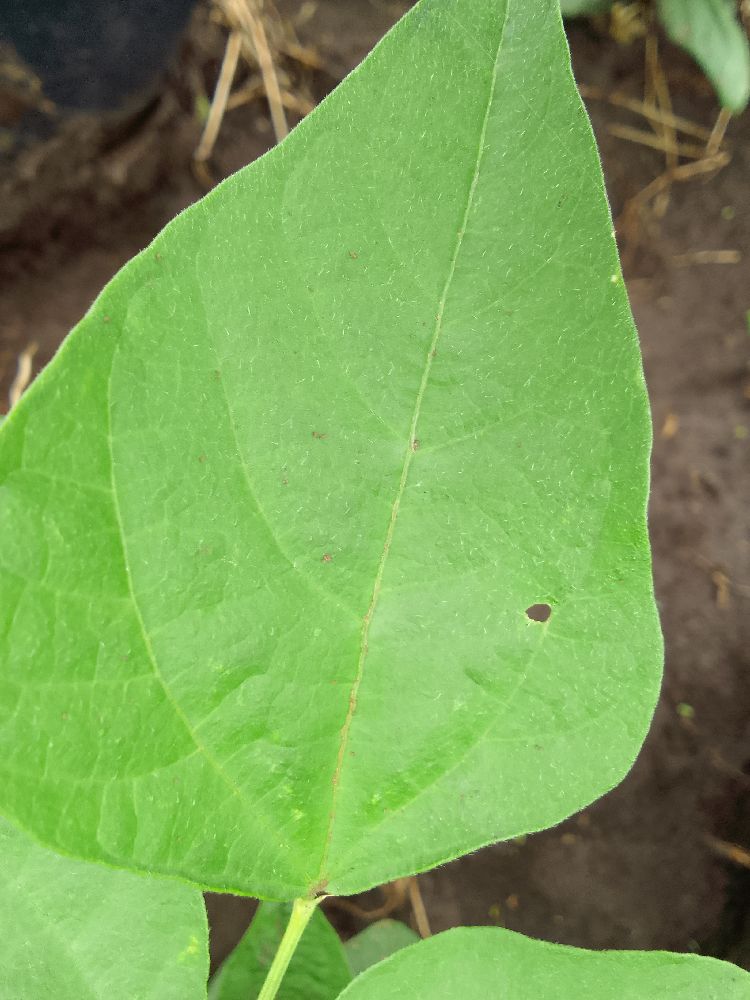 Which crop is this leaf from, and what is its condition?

common bean, healthy
